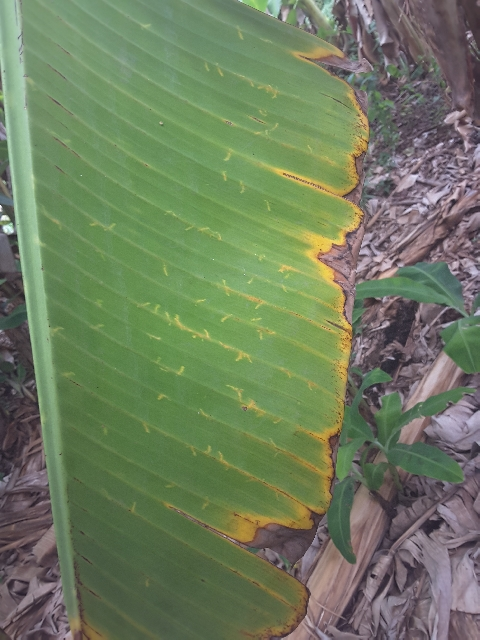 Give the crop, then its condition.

banana, fusarium wilt race 1
